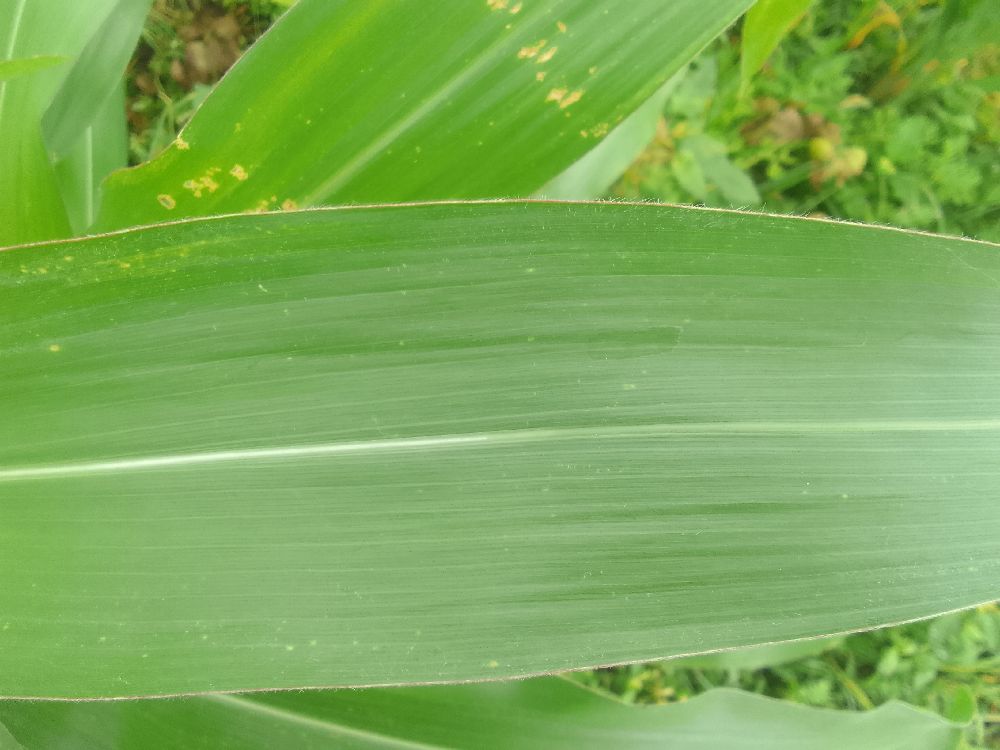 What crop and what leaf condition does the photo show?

maize, healthy
